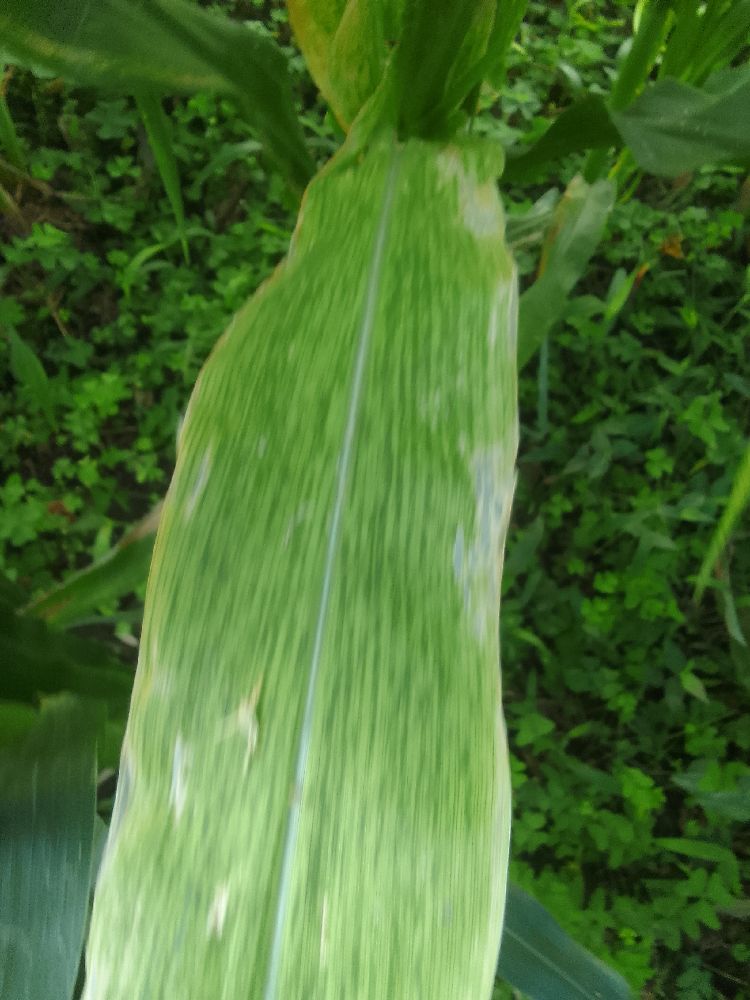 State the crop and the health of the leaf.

maize, maize lethal necrosis
